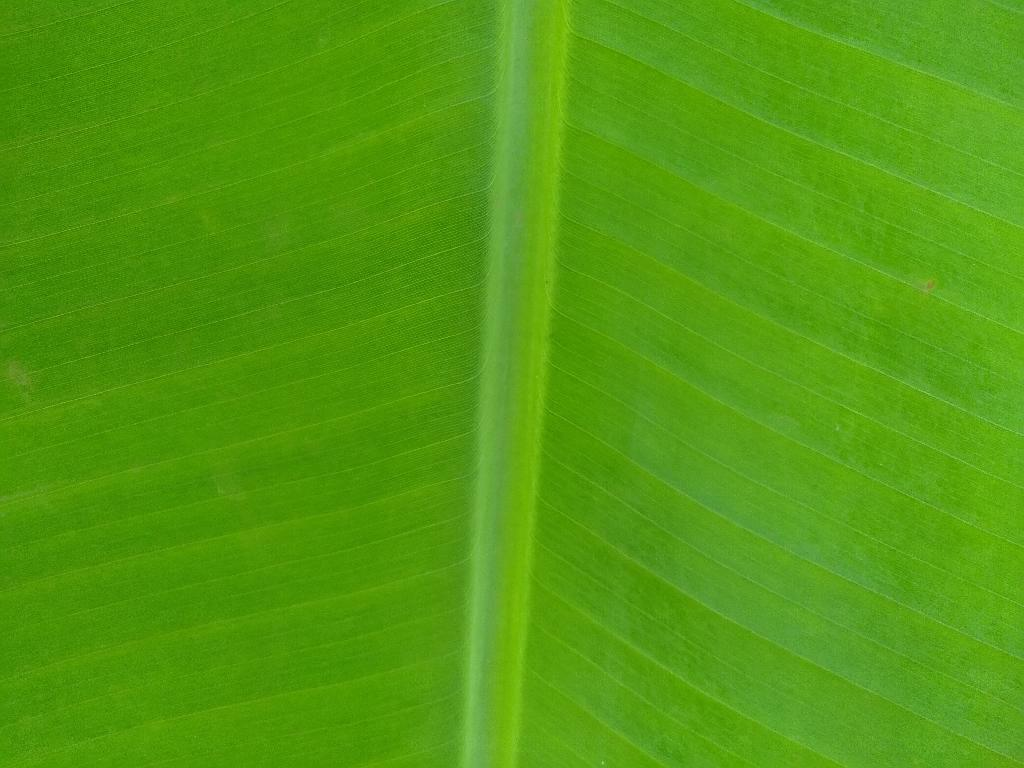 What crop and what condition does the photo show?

banana, healthy
